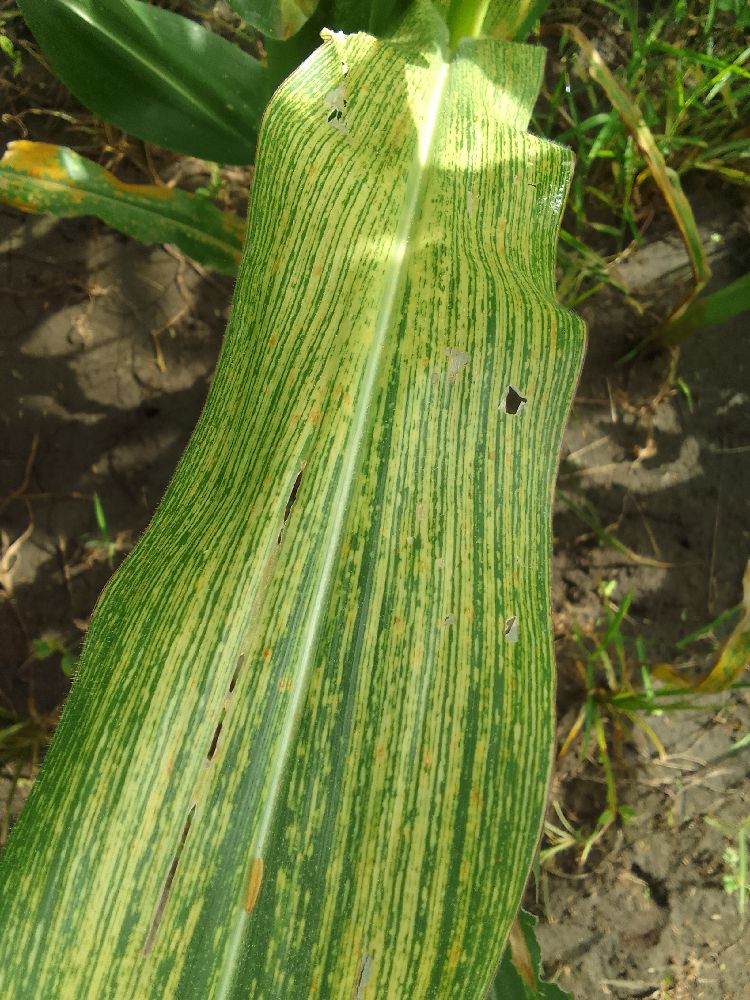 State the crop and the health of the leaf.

maize, maize streak virus
